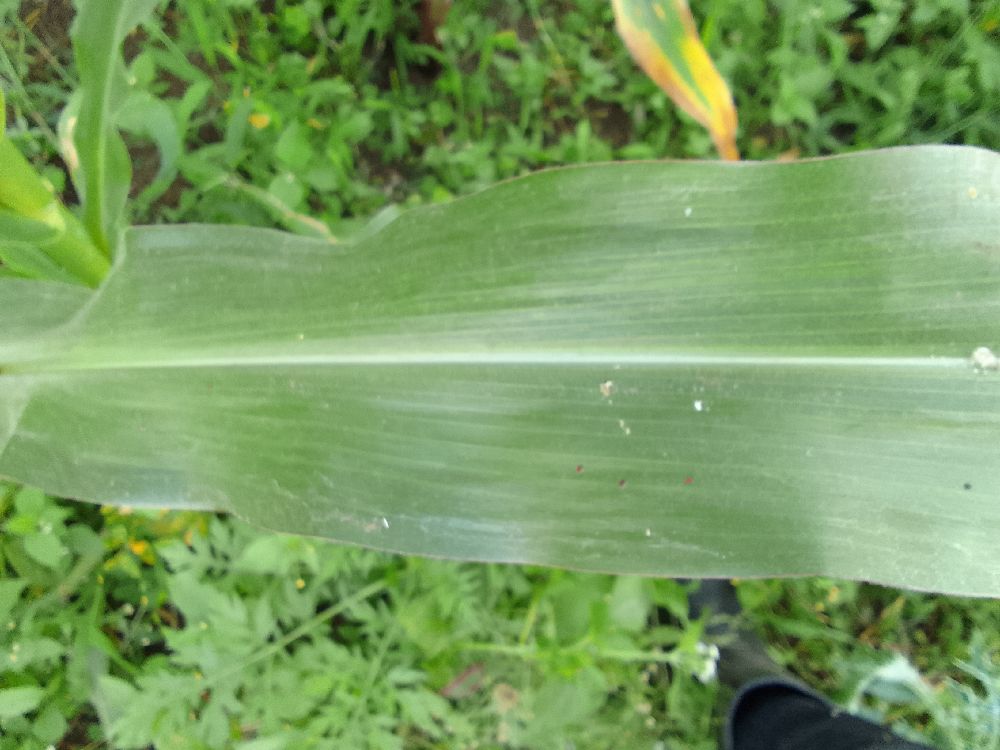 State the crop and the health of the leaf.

maize, healthy
